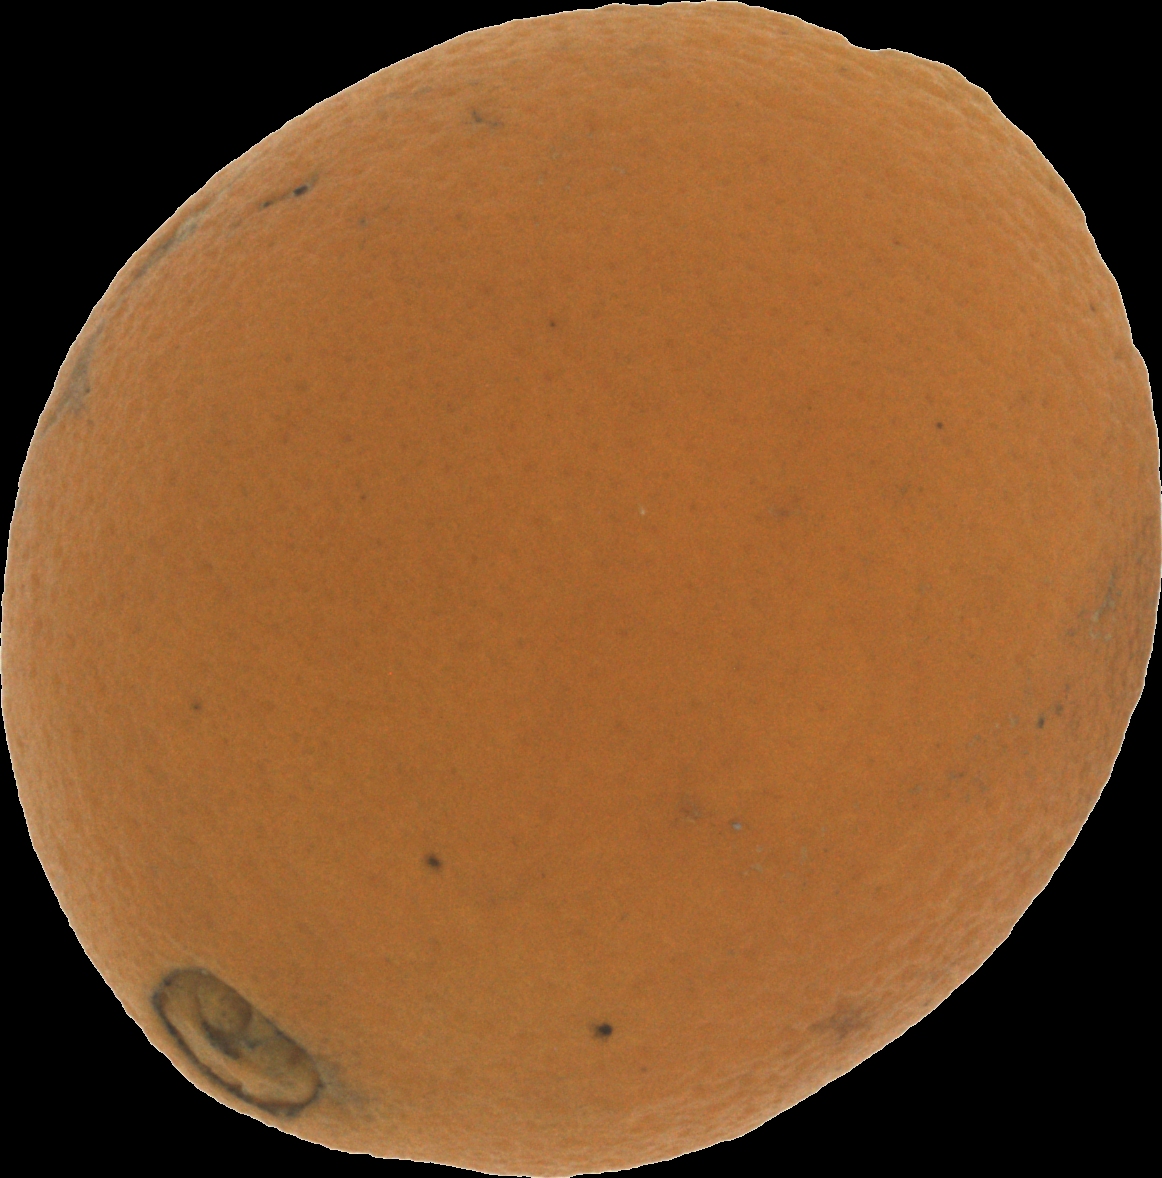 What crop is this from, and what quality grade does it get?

orange, bad
